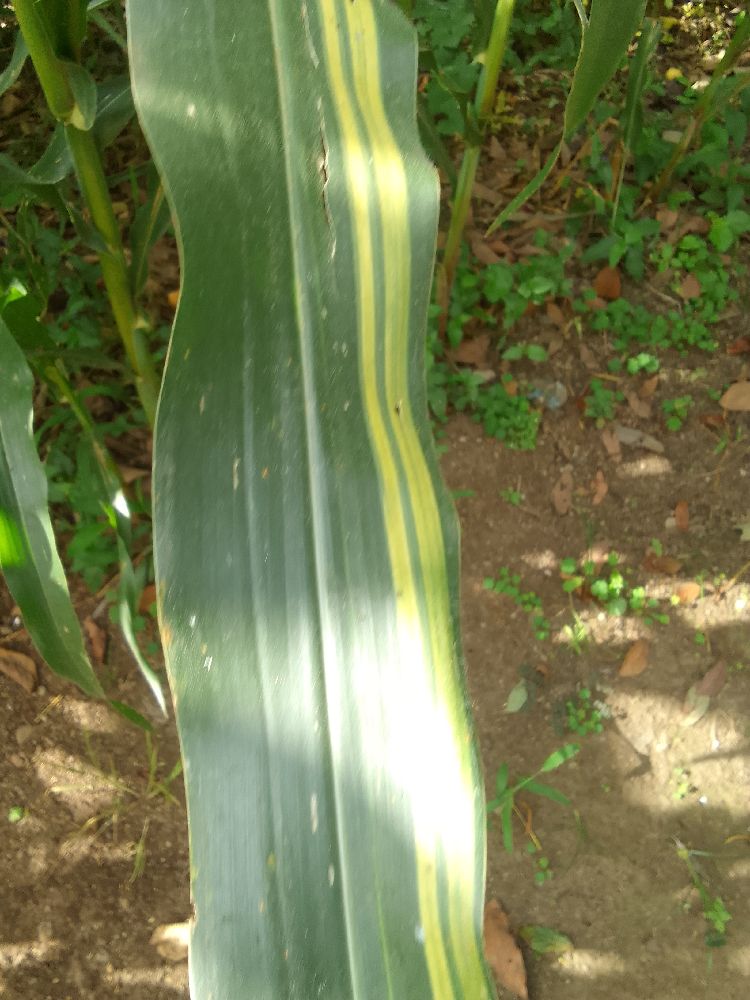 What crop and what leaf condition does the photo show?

maize, maize lethal necrosis
